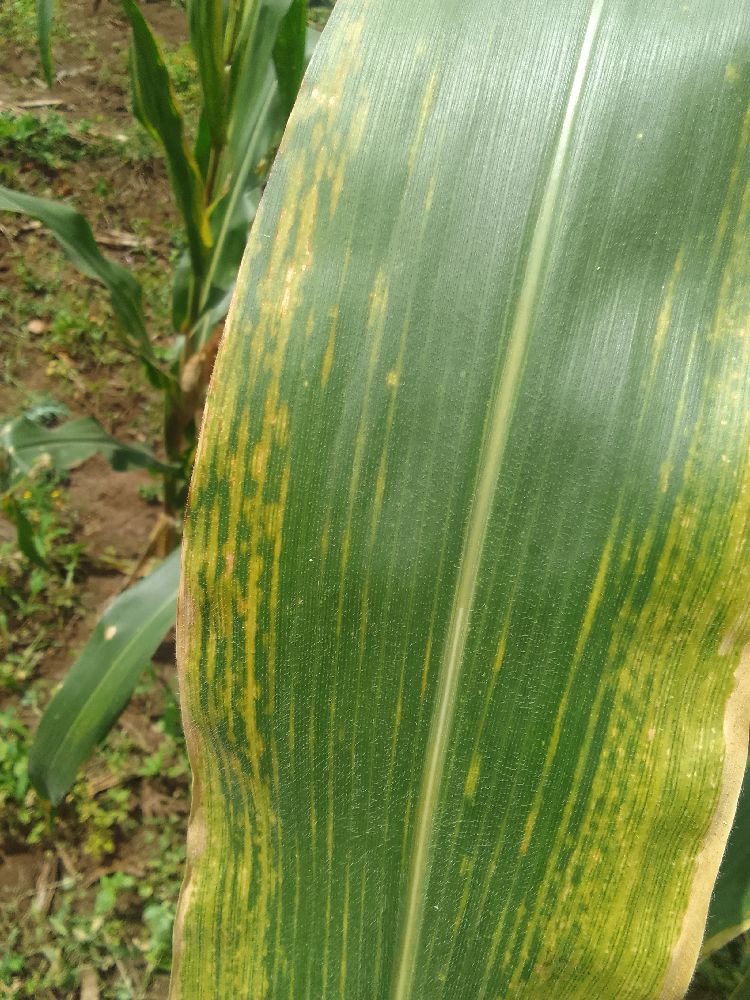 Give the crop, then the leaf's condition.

maize, maize lethal necrosis
